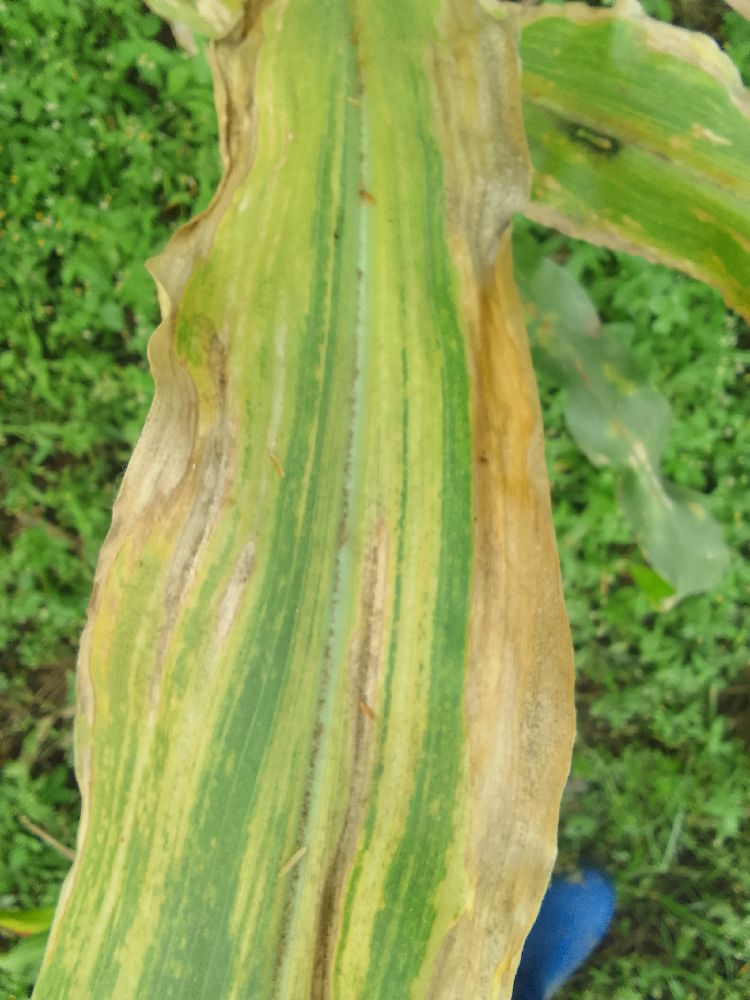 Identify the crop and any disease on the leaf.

maize, maize lethal necrosis
